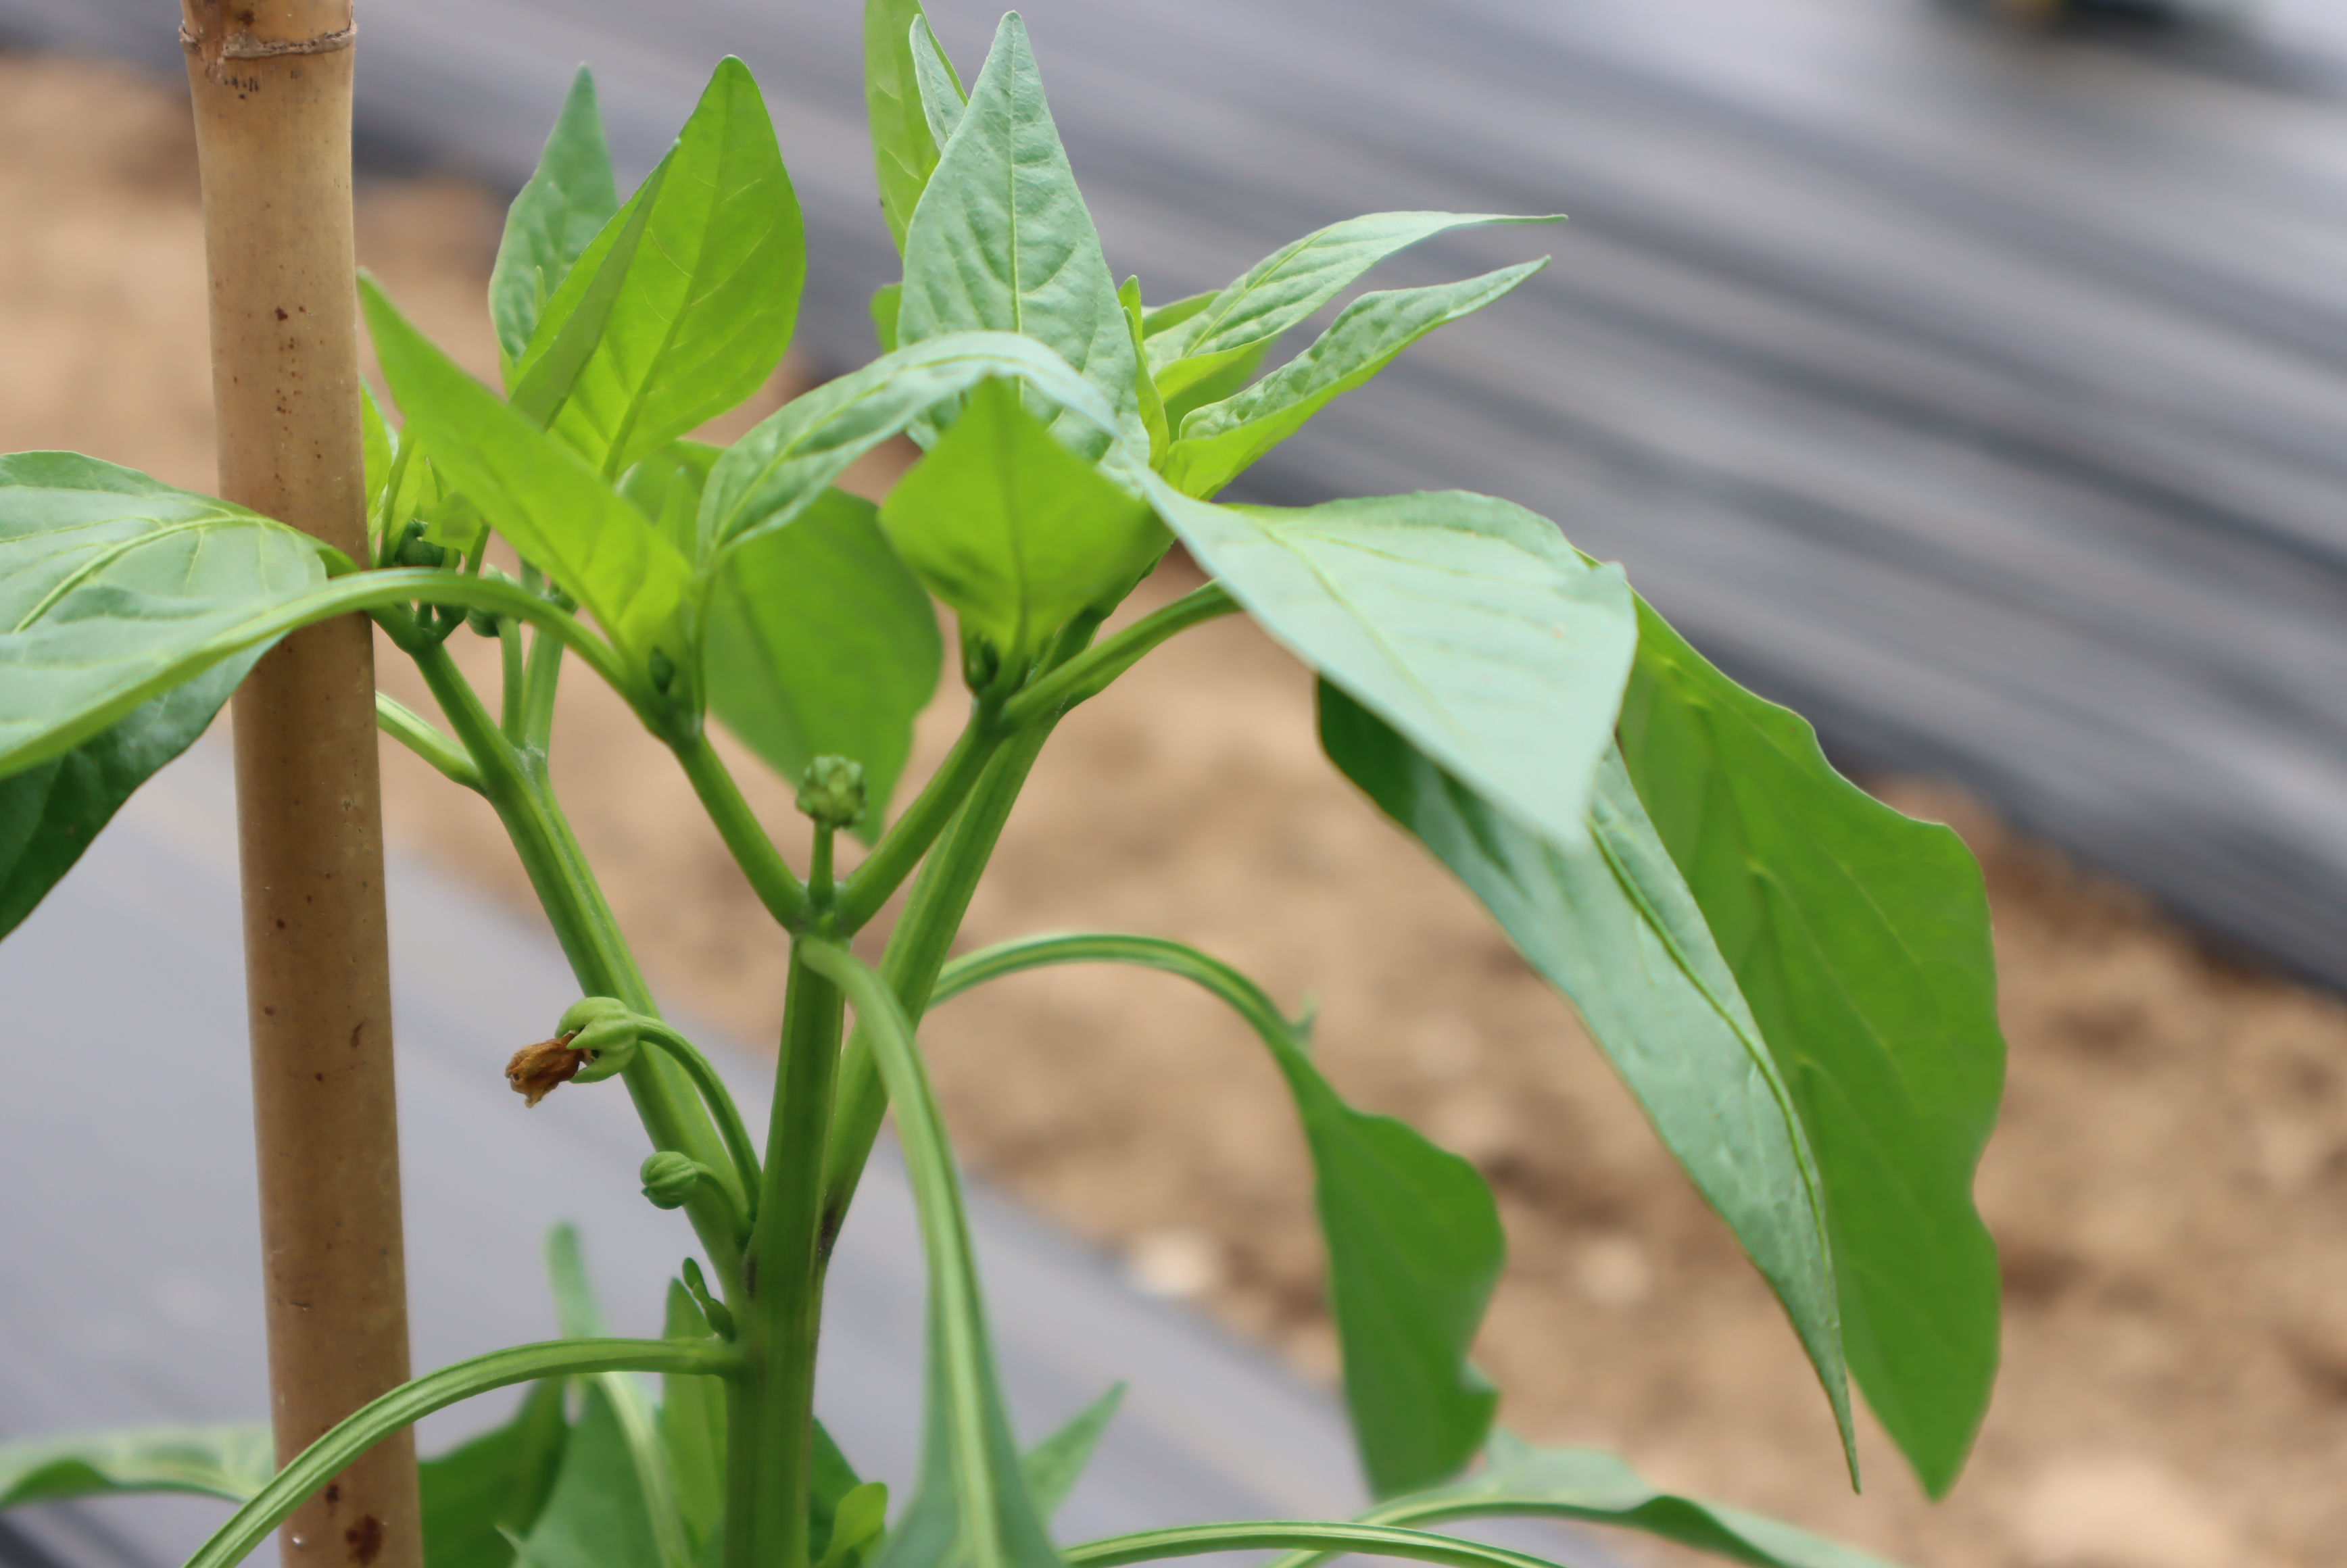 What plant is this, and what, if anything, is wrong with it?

bell pepper, healthy
